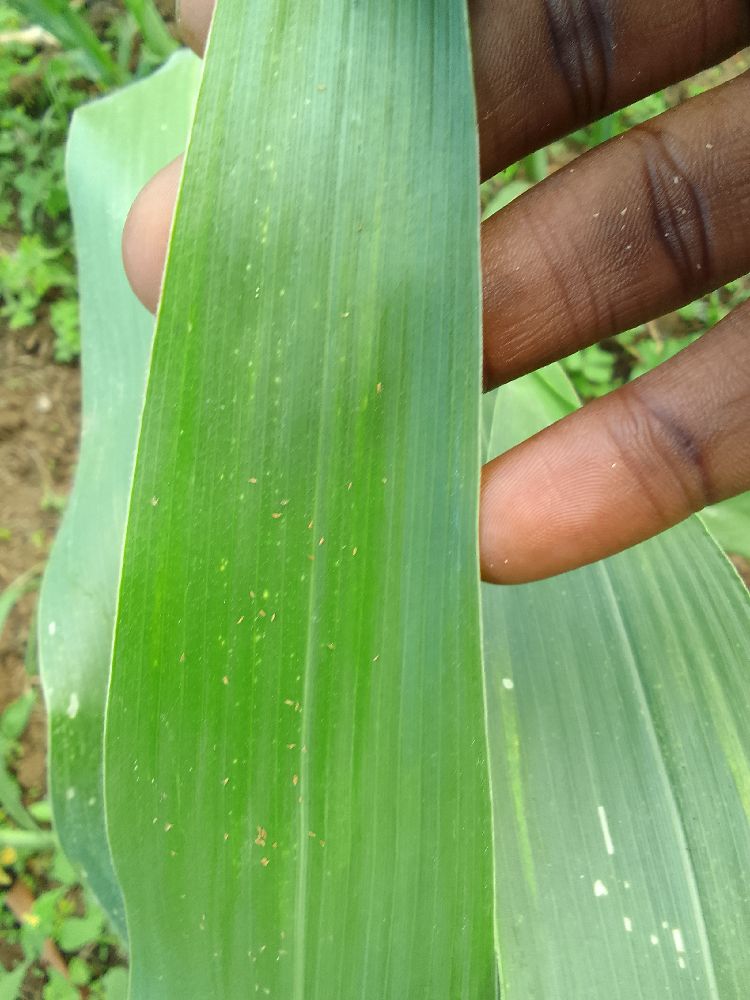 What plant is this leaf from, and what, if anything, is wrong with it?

maize, healthy
